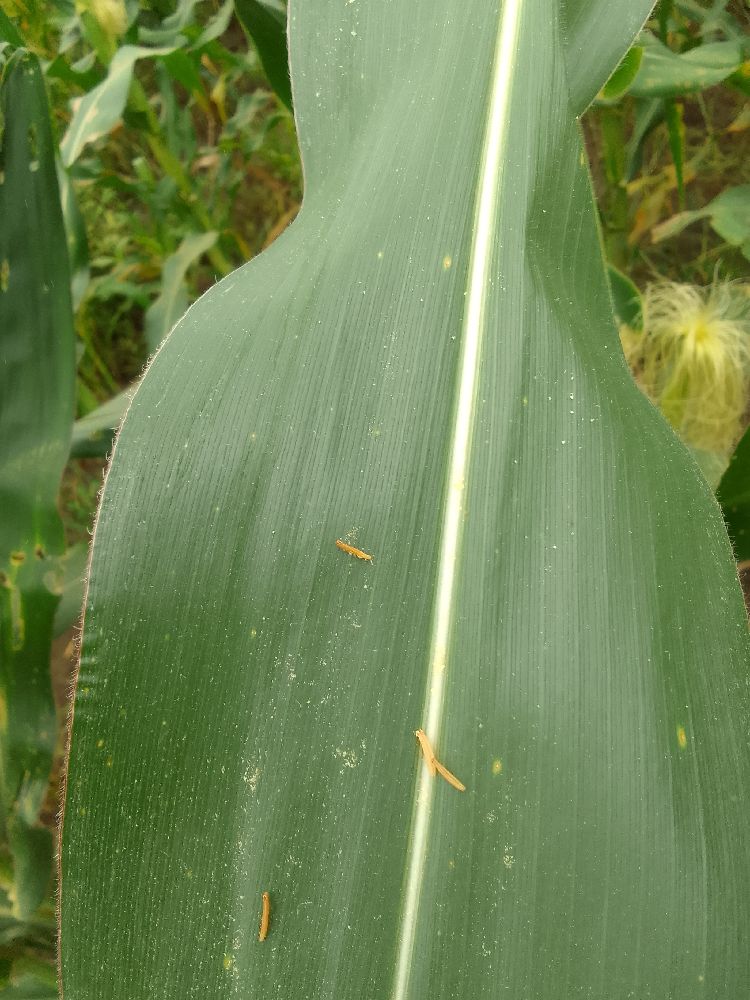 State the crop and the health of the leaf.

maize, healthy
